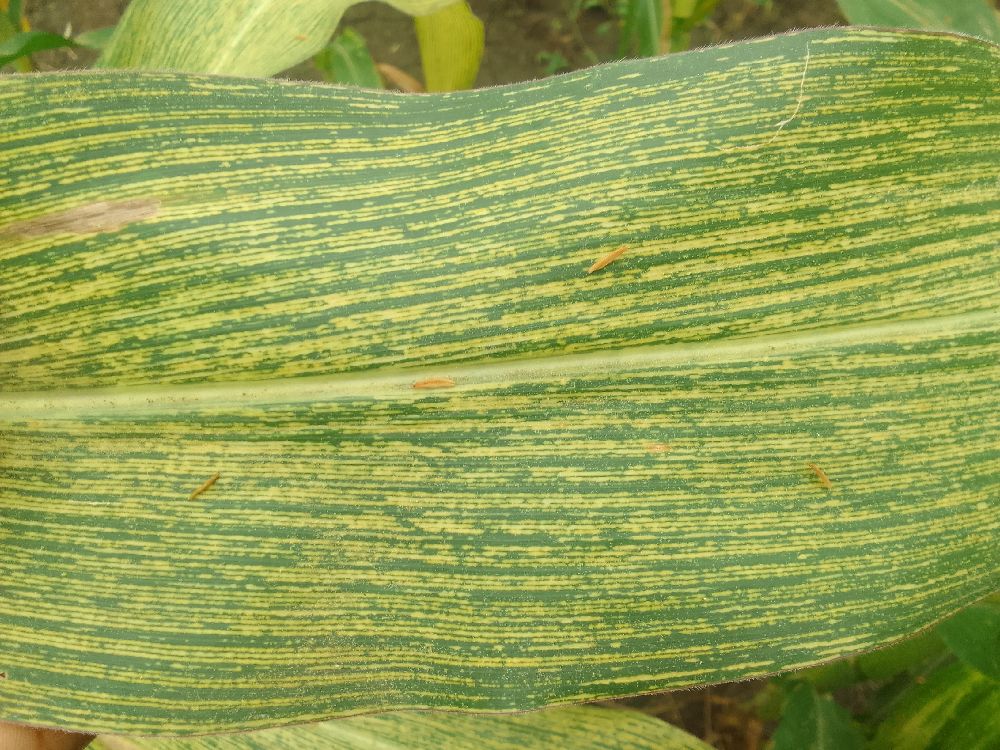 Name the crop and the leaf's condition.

maize, maize streak virus
